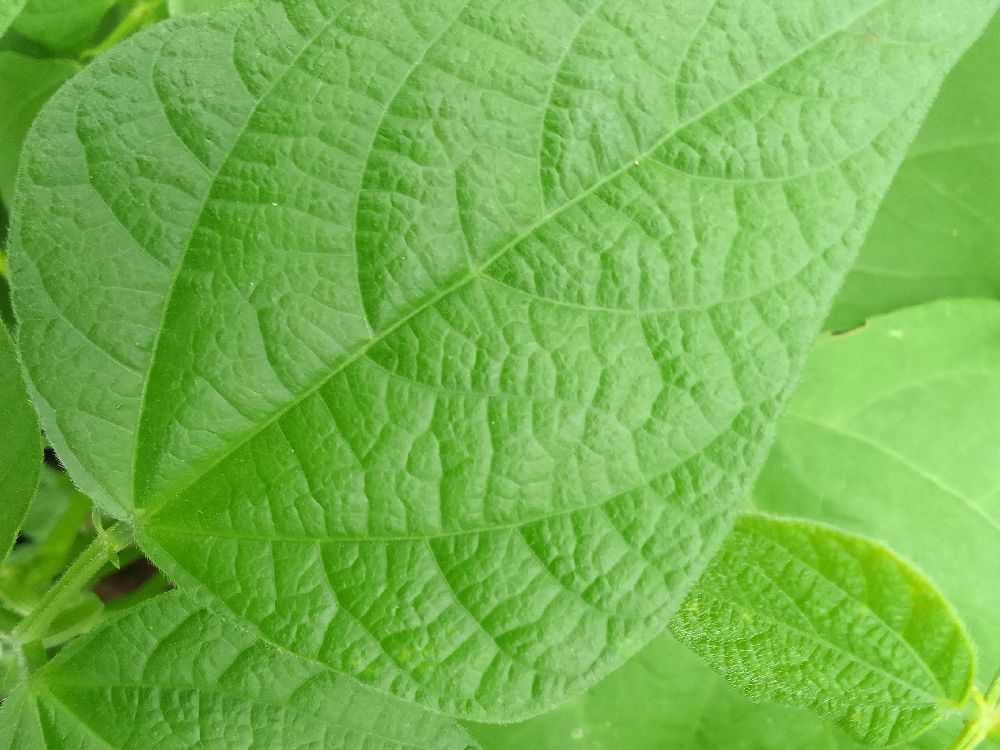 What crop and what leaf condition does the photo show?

common bean, healthy
